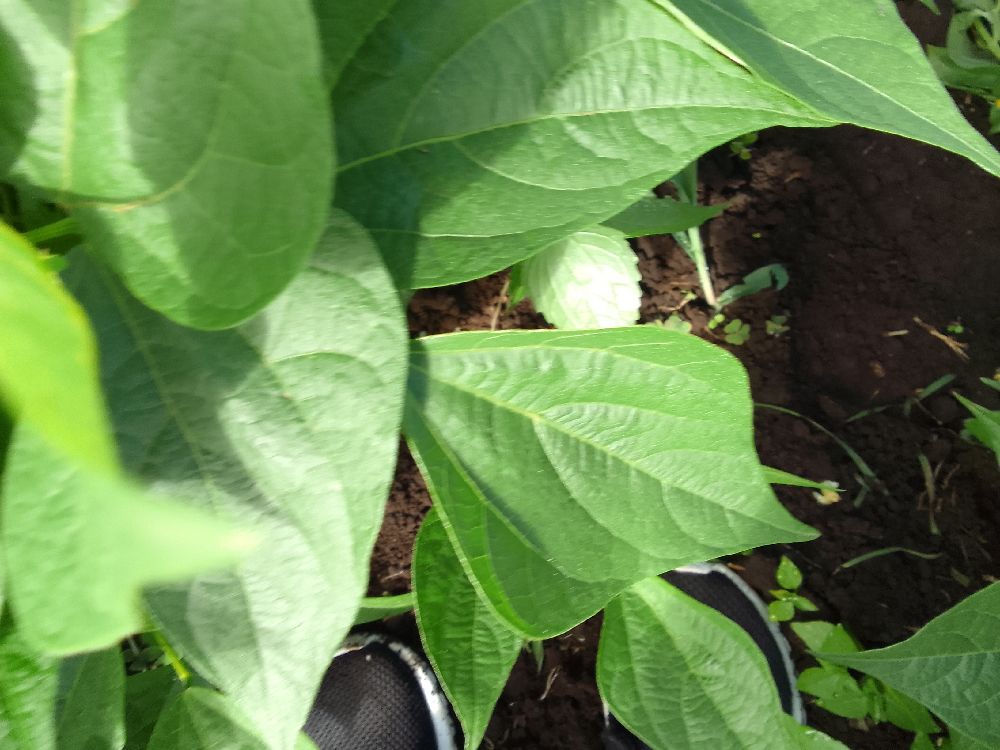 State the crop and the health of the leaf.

common bean, healthy
